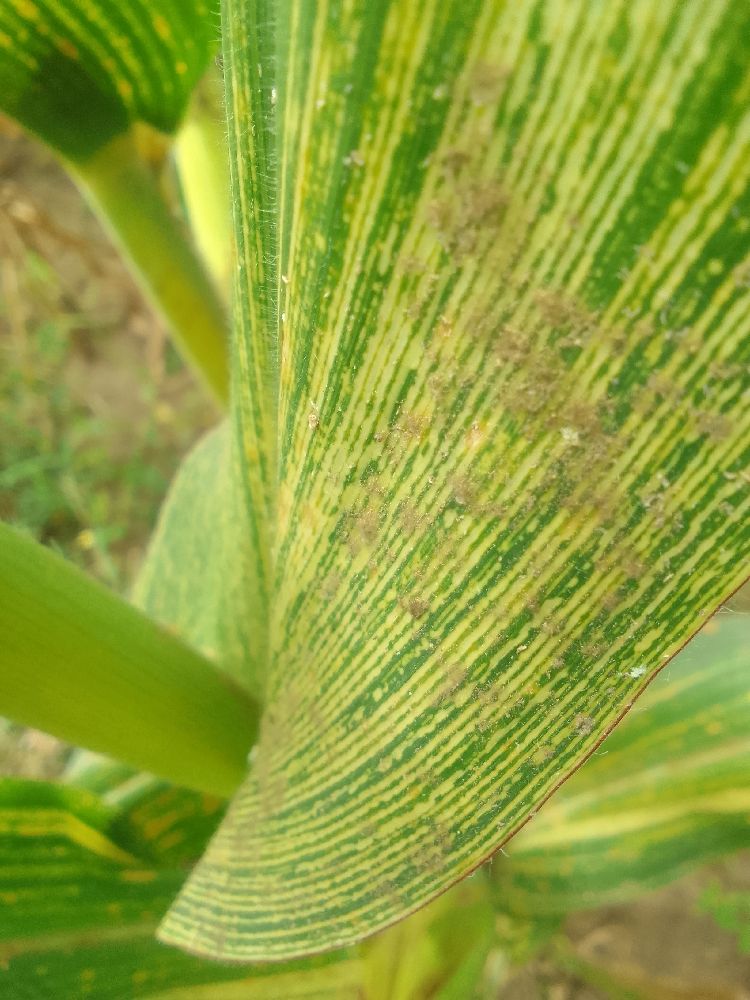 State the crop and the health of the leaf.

maize, maize streak virus
